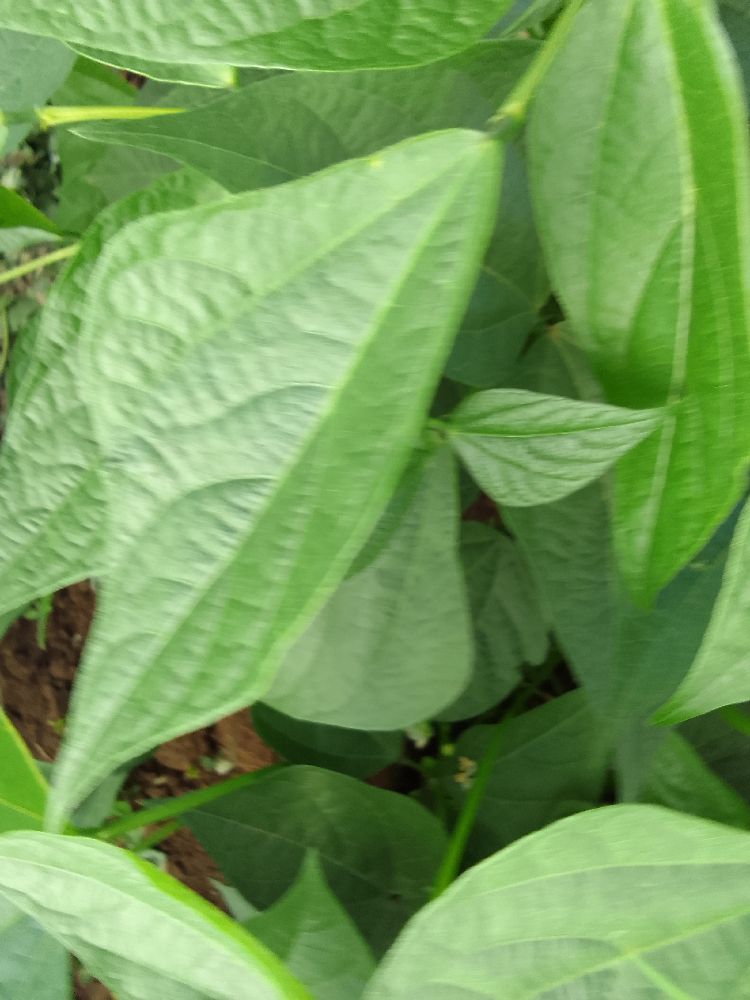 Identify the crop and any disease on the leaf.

common bean, healthy
